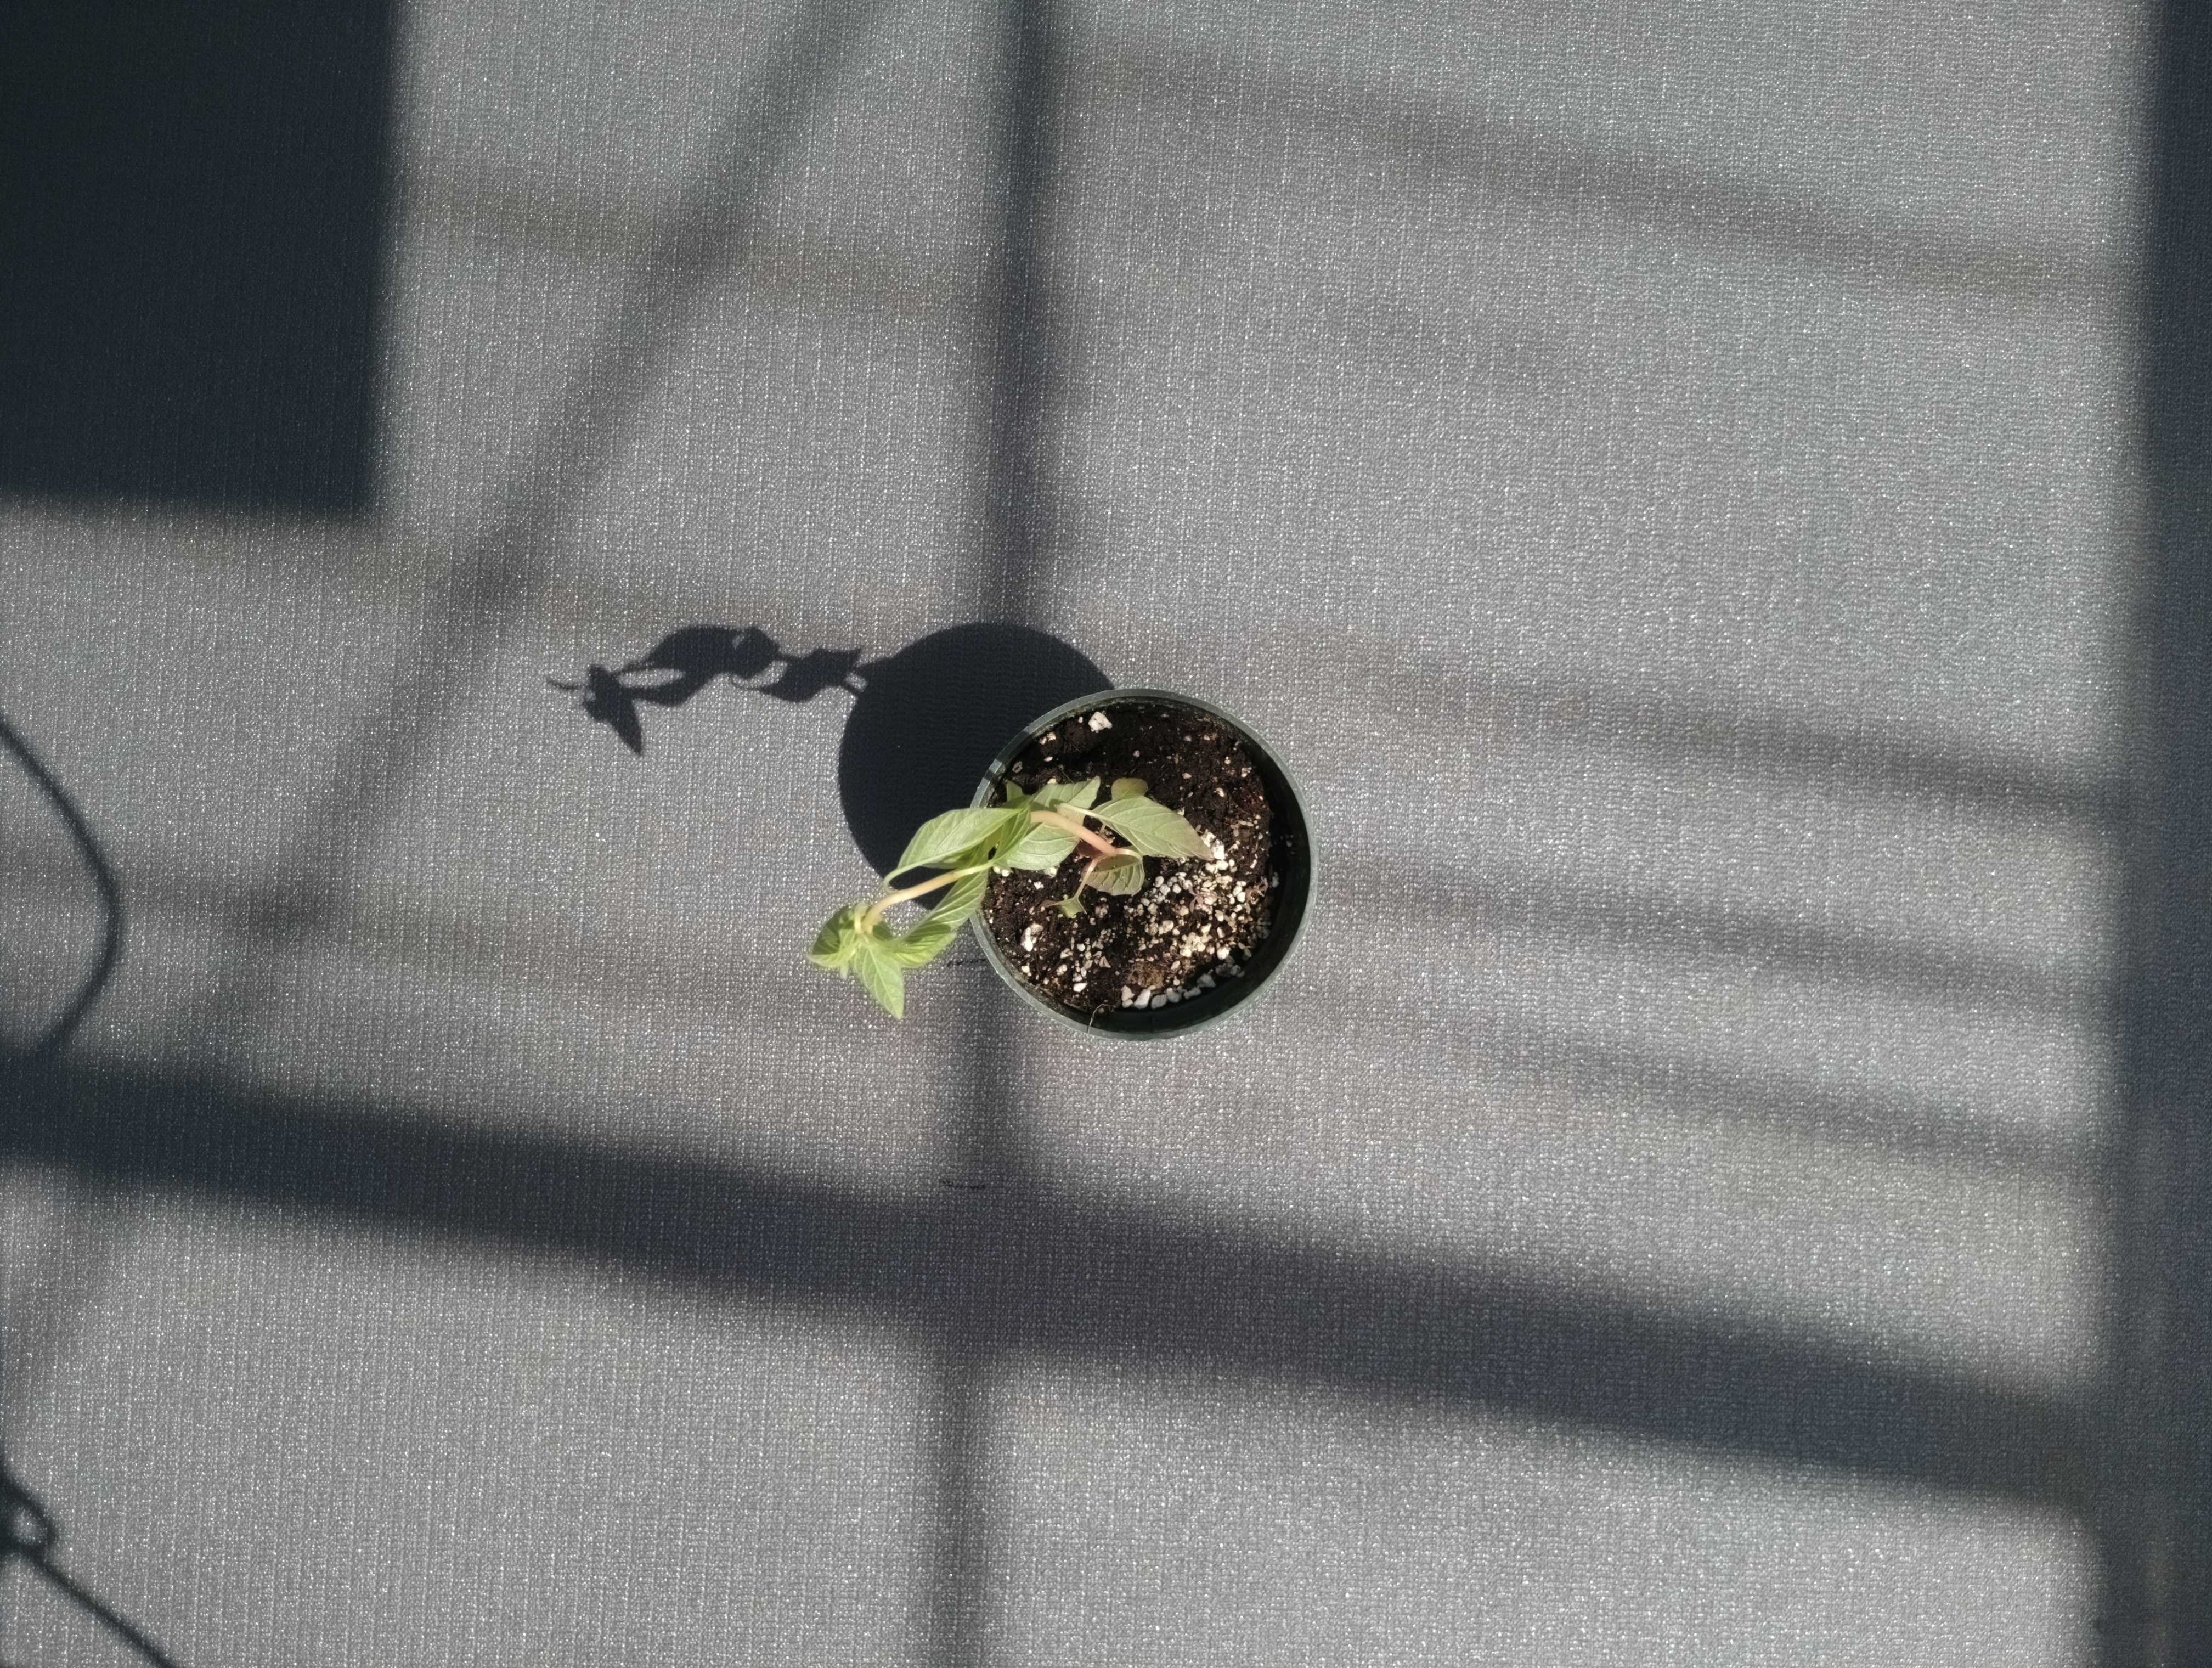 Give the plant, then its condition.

waterhemp, epinasty
